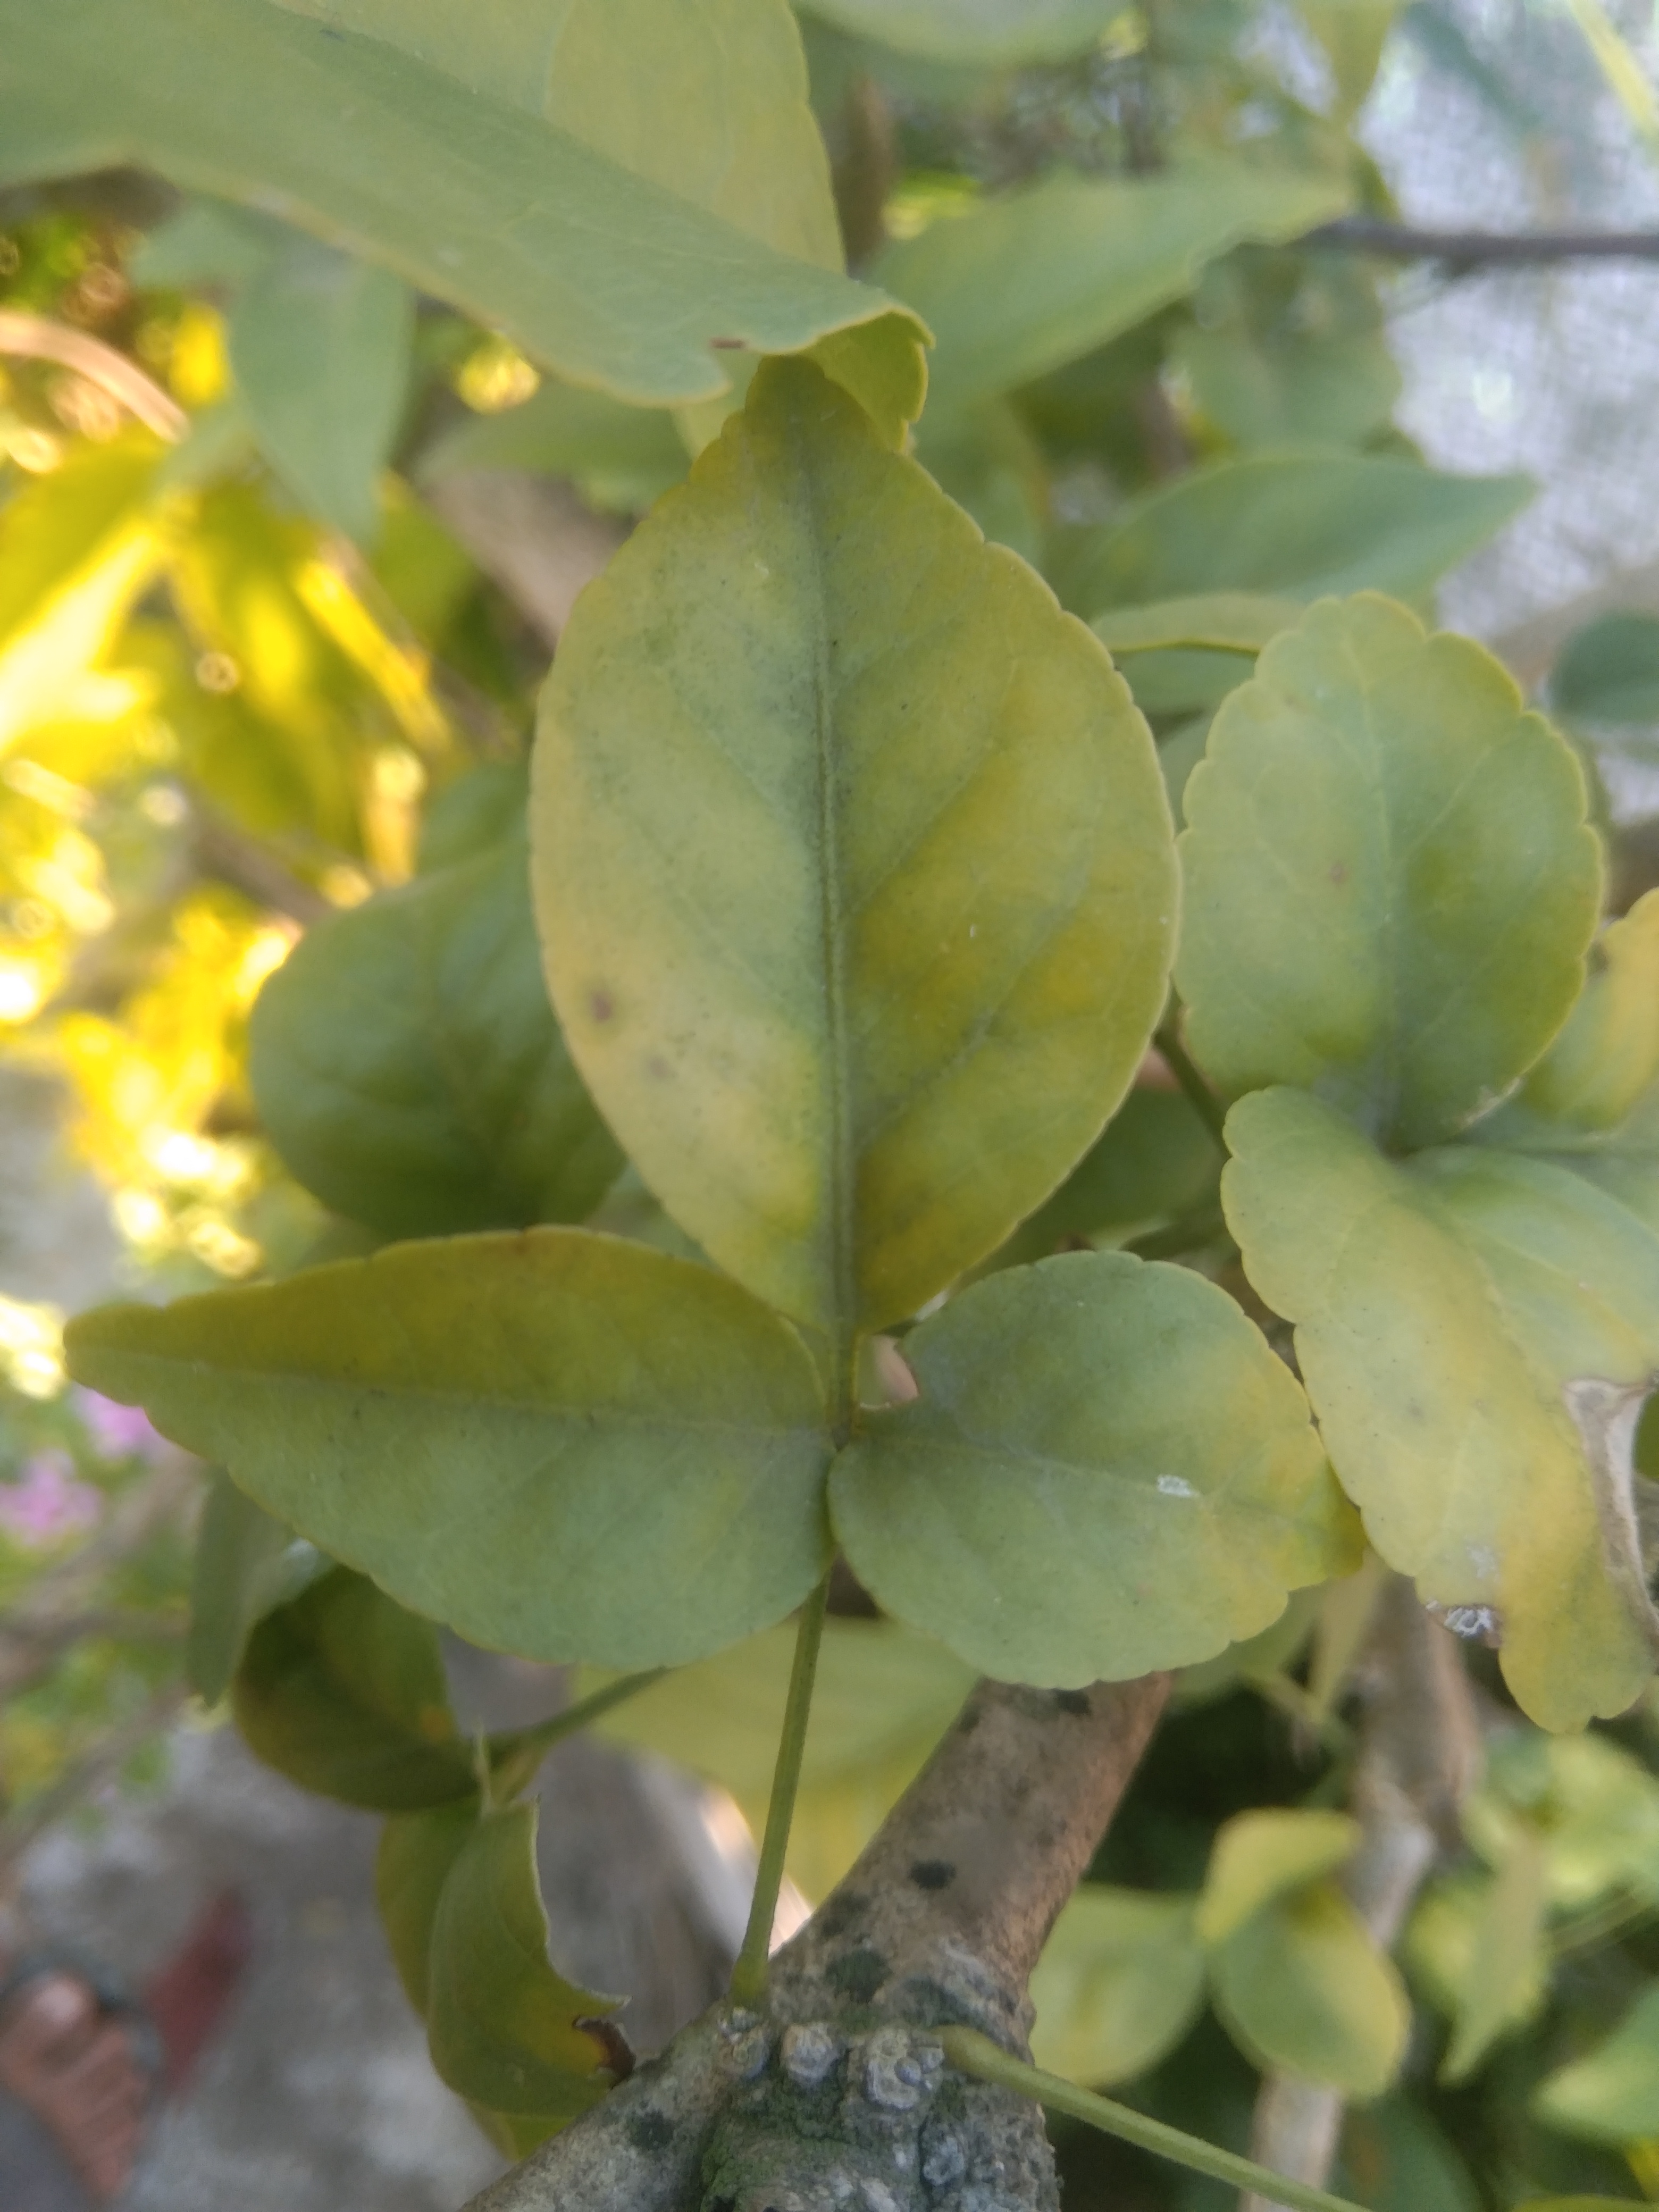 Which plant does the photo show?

wood apple
